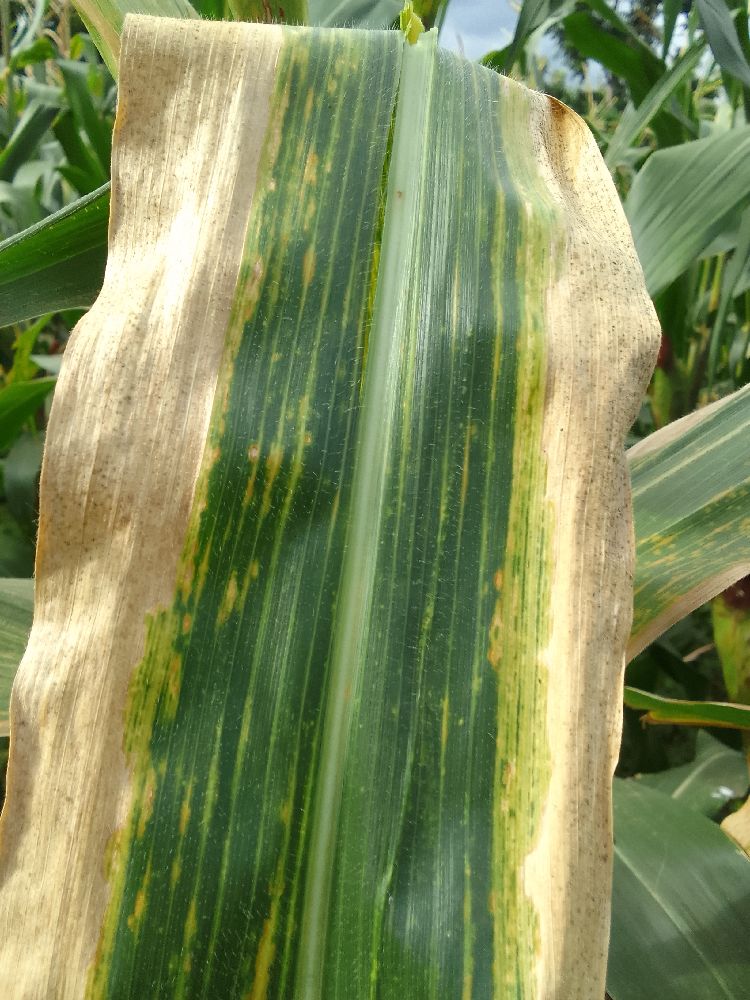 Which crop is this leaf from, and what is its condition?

maize, maize lethal necrosis
